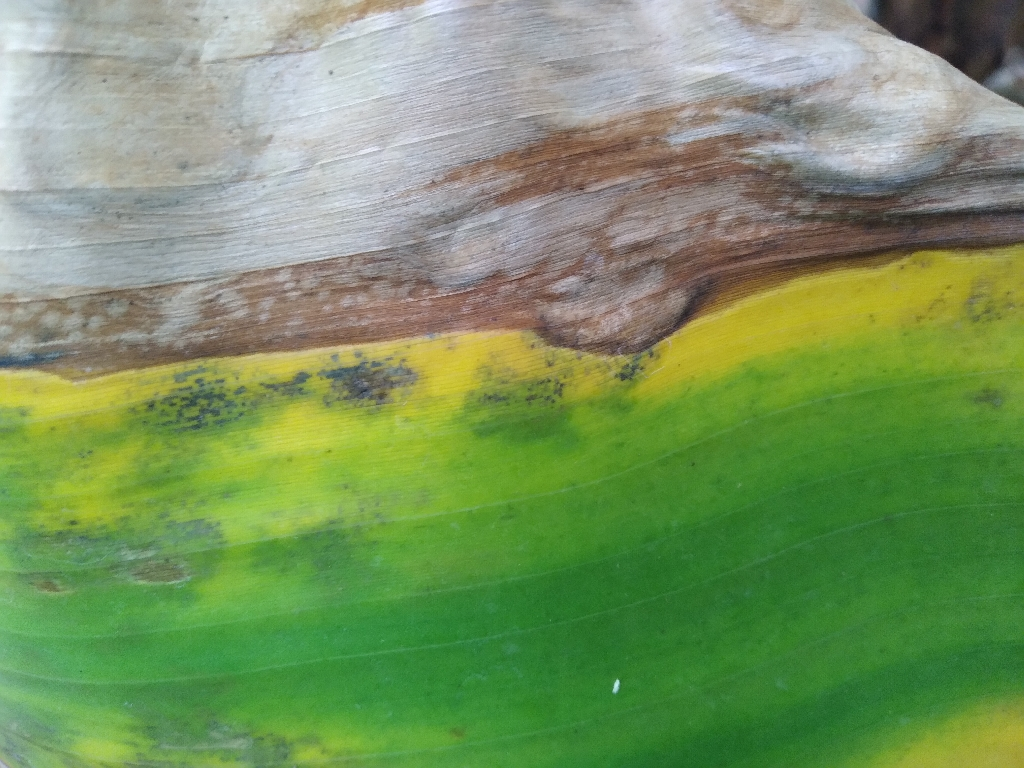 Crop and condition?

banana, black sigatoka
